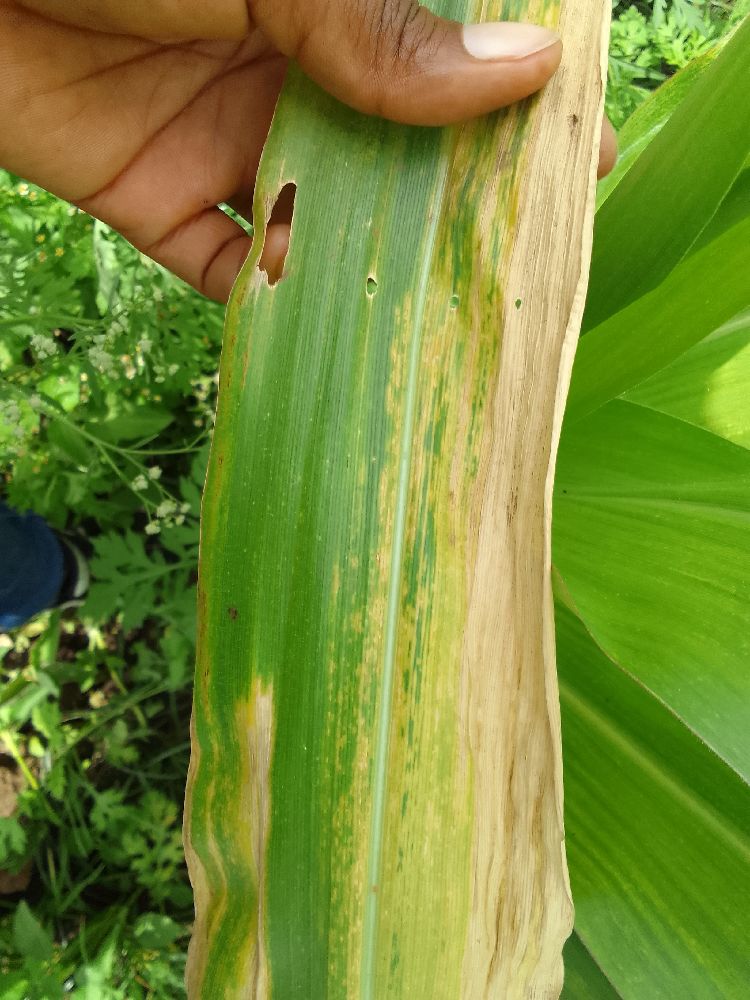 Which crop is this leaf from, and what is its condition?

maize, maize lethal necrosis
